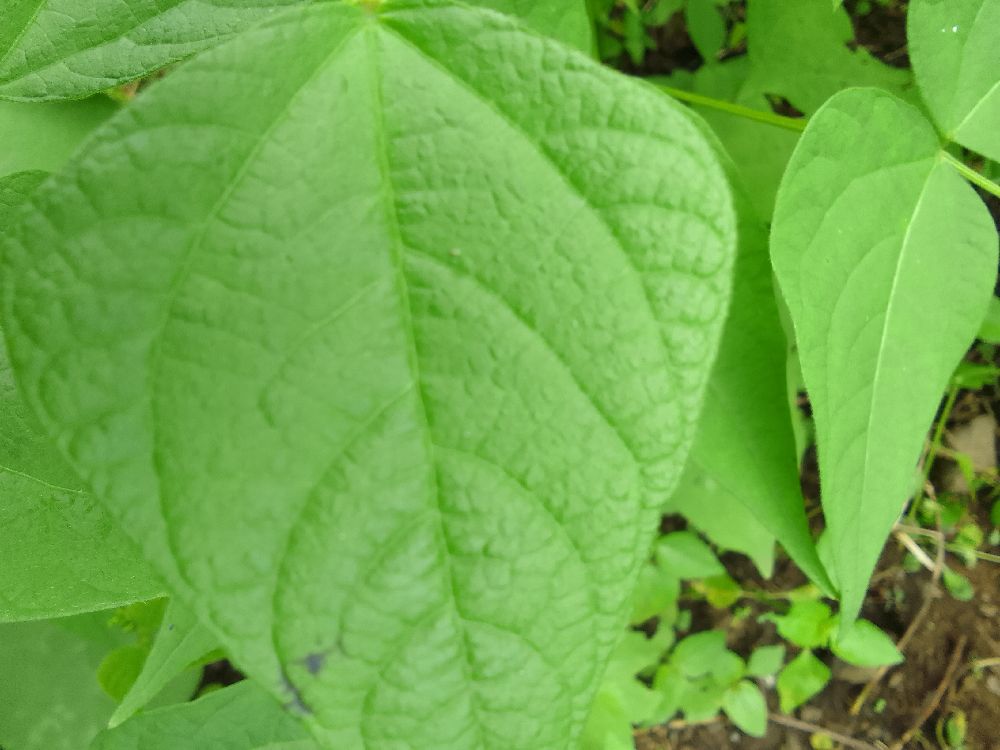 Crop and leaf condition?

common bean, healthy
